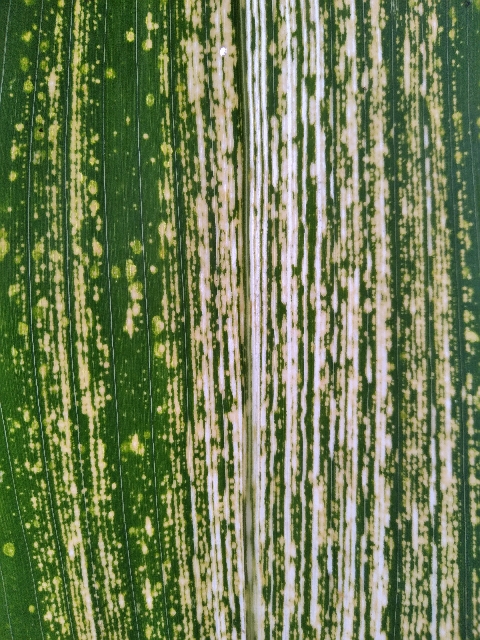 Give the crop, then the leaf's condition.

maize, maize streak virus
